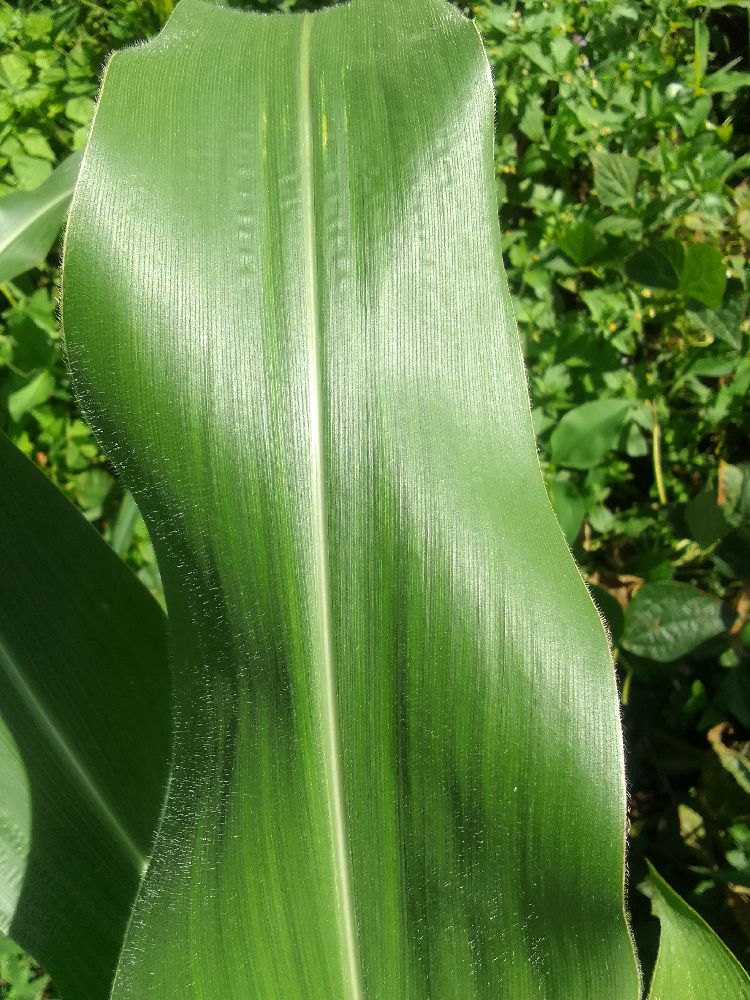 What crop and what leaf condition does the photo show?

maize, healthy
